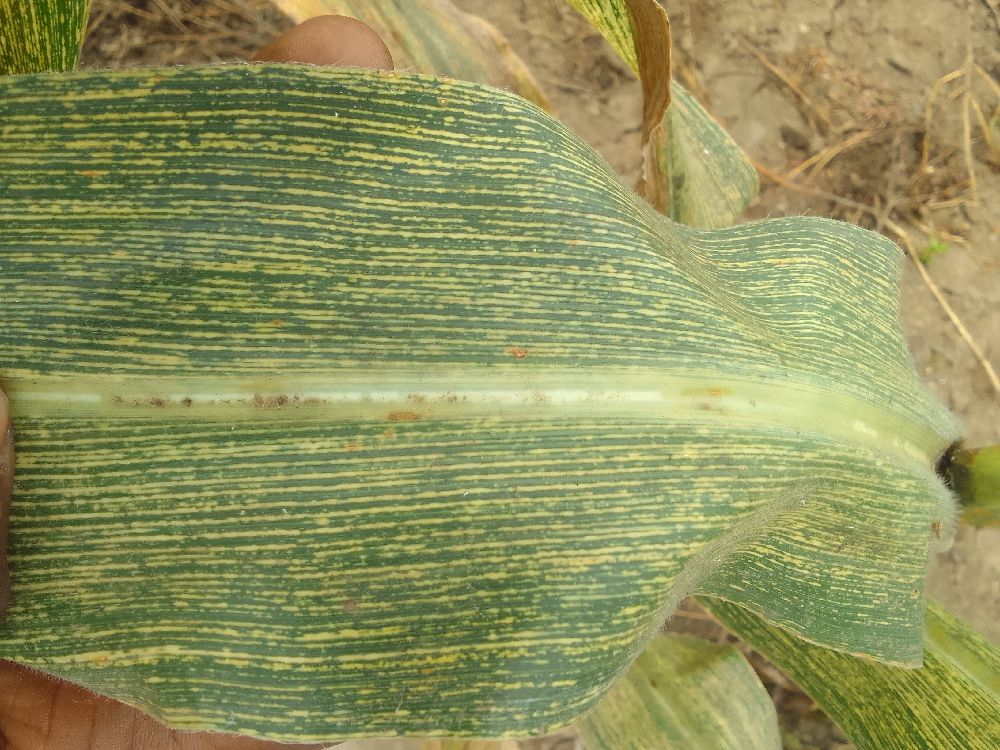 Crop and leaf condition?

maize, maize streak virus
